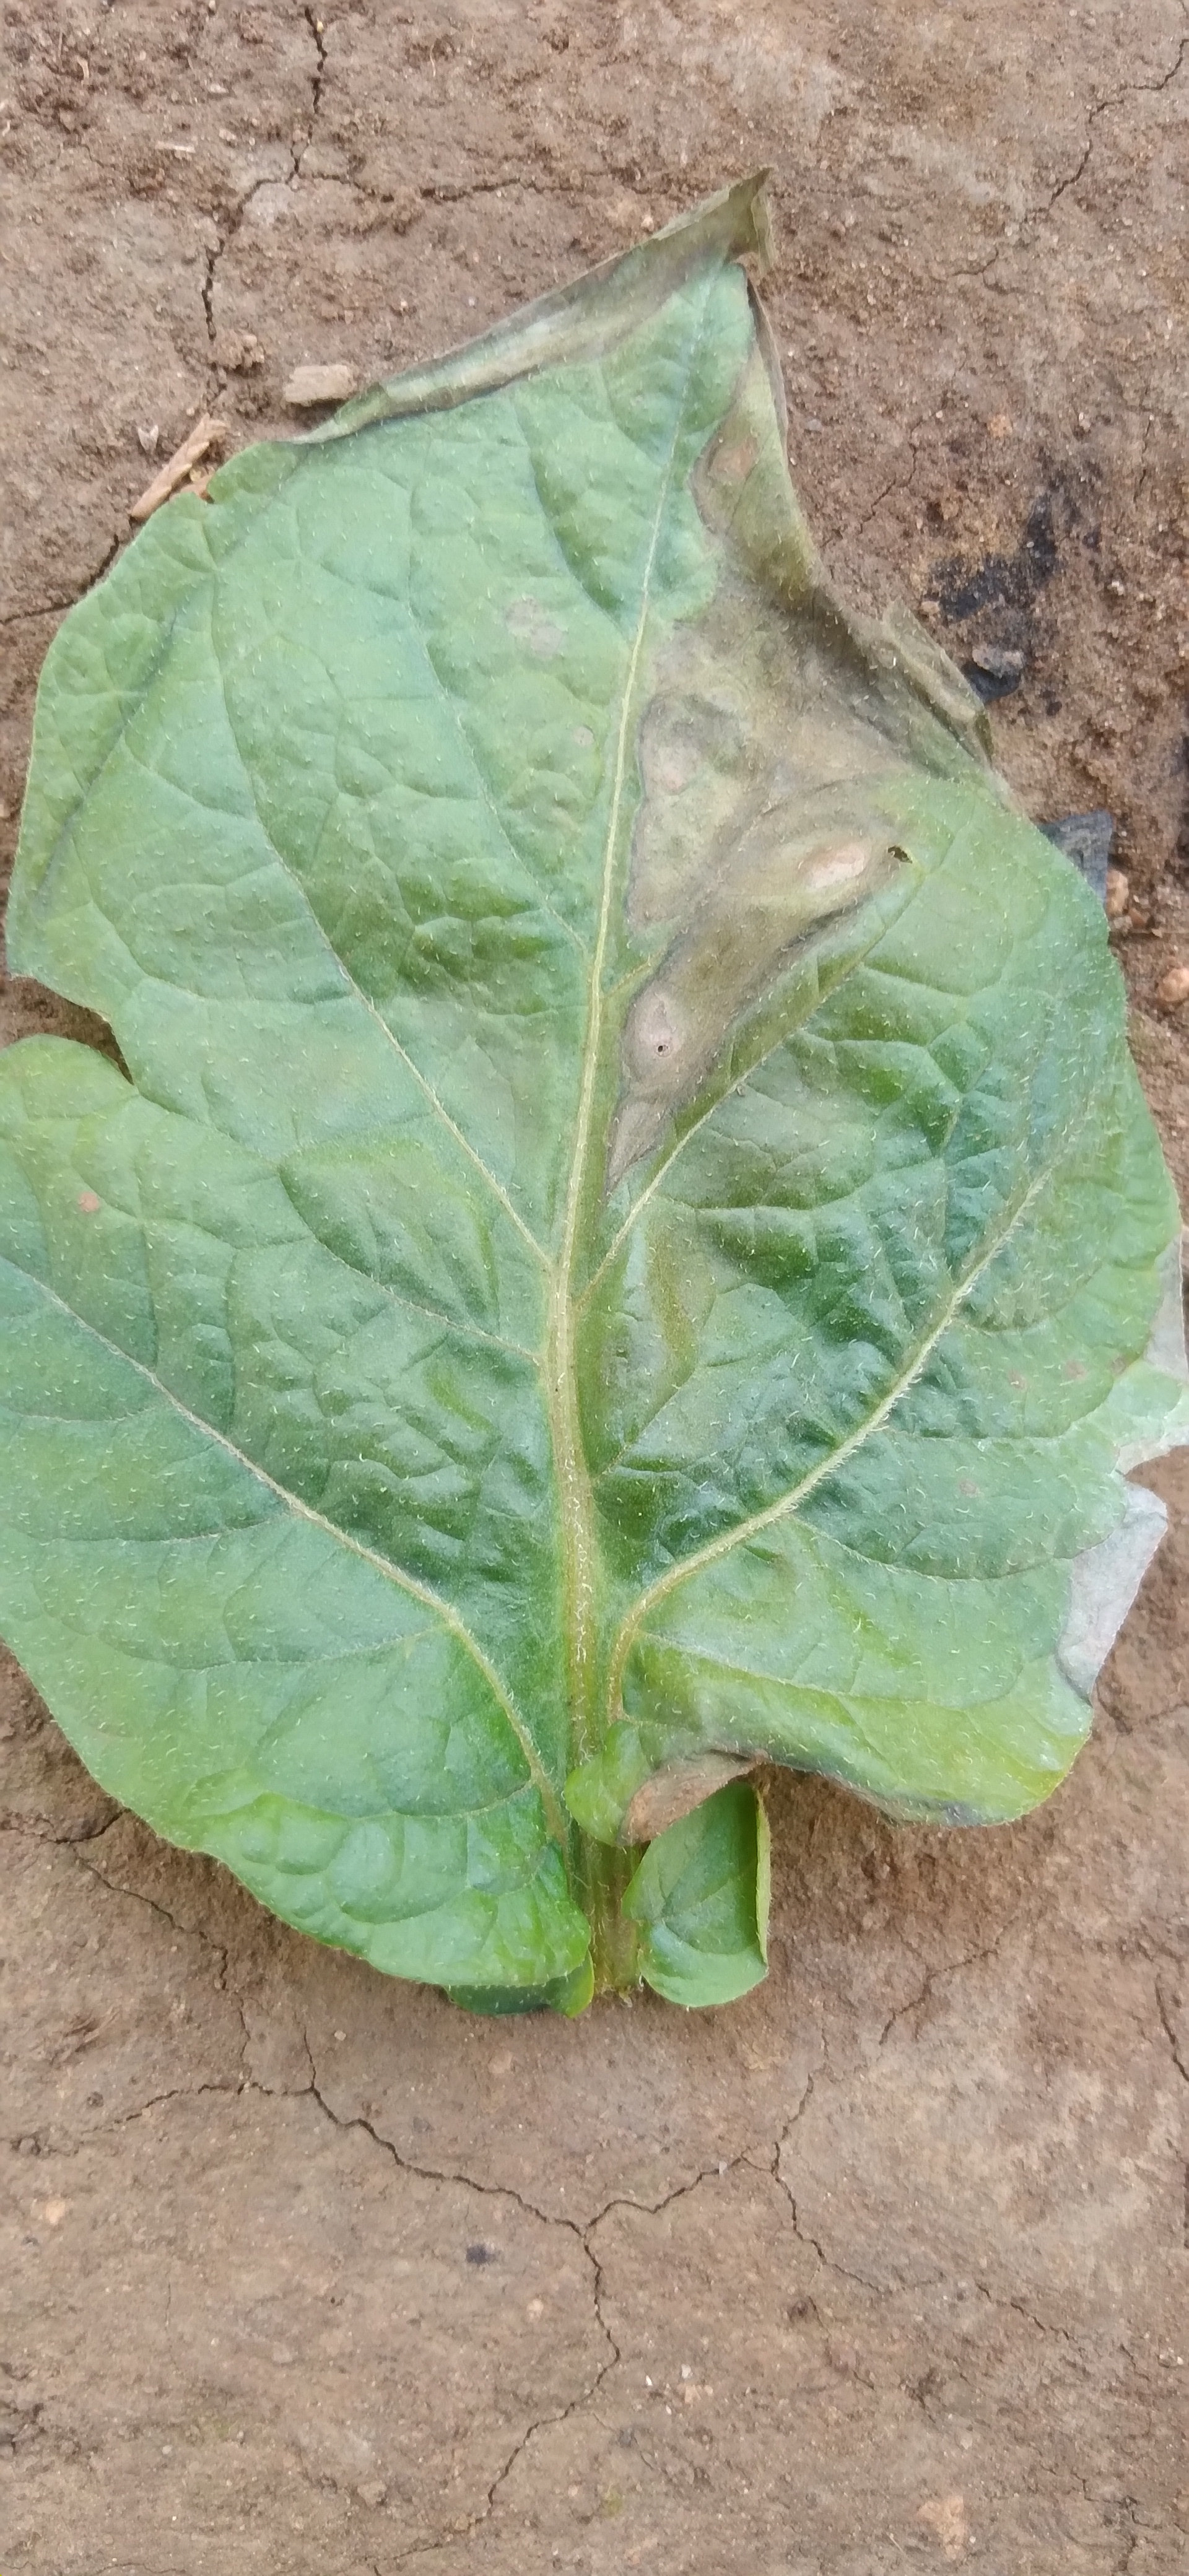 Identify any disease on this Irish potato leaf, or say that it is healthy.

early blight
